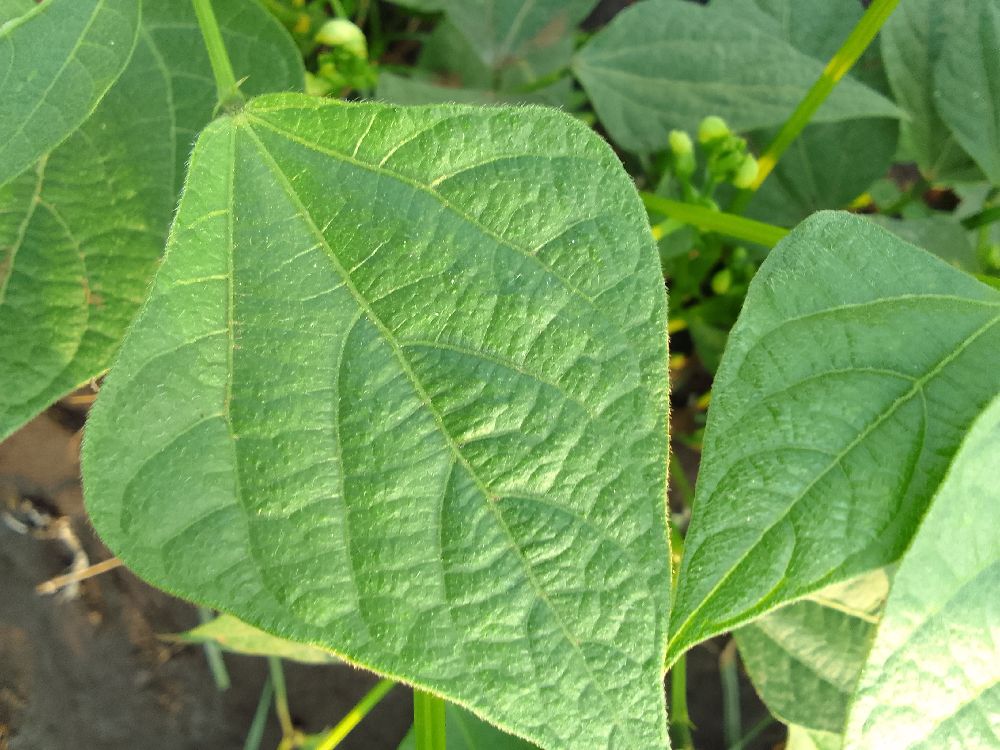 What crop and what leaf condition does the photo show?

common bean, healthy
